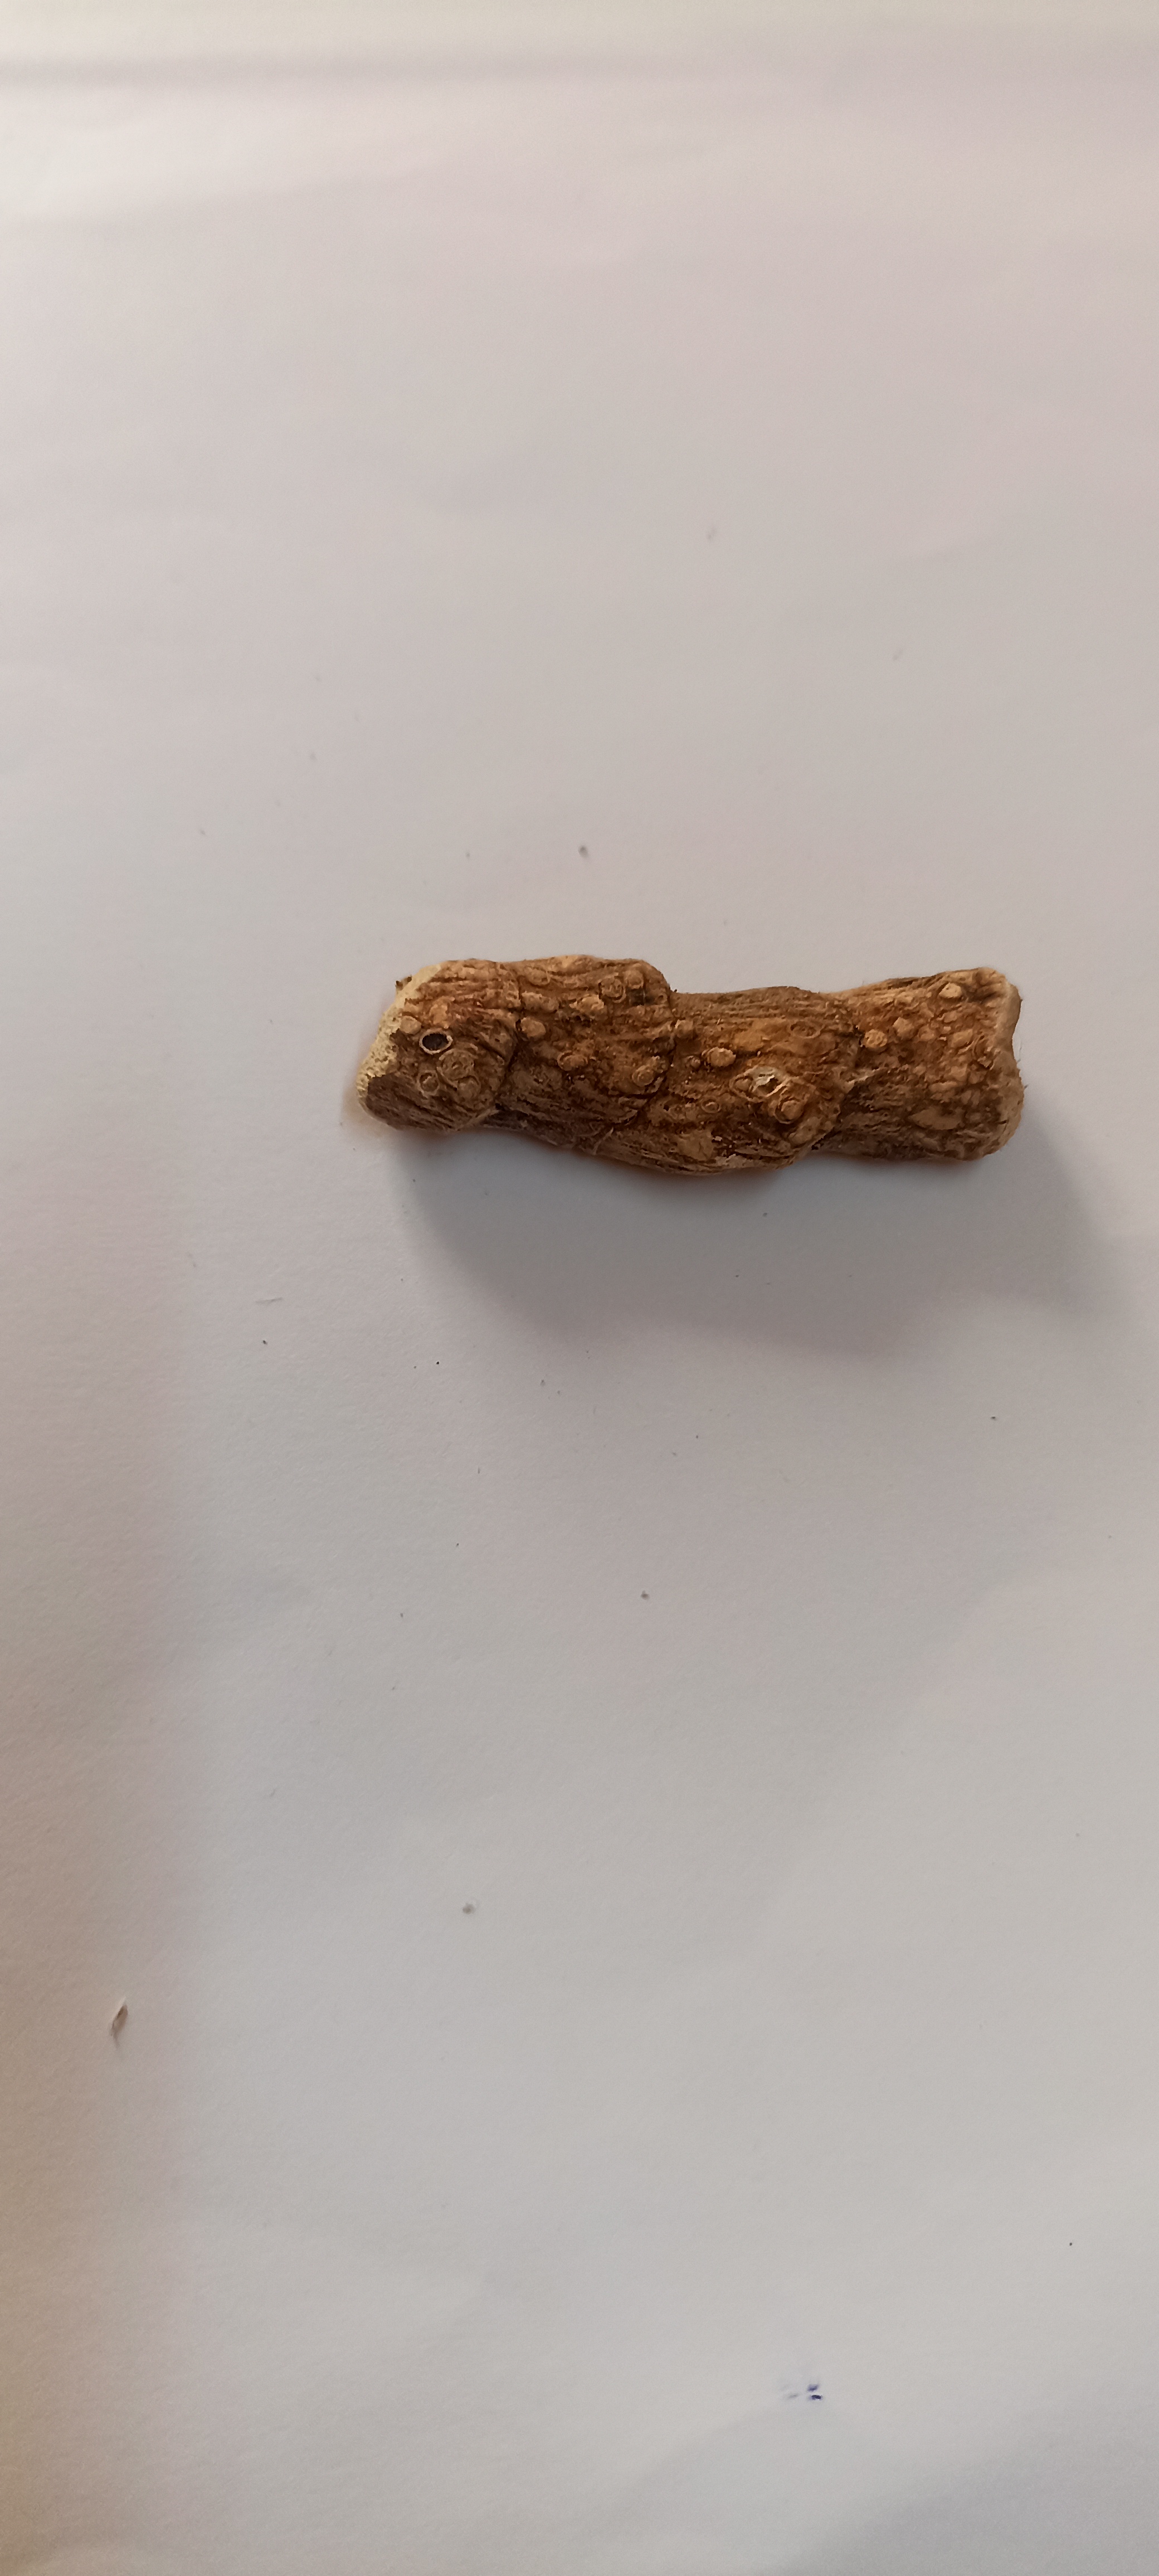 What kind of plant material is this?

vekhand
